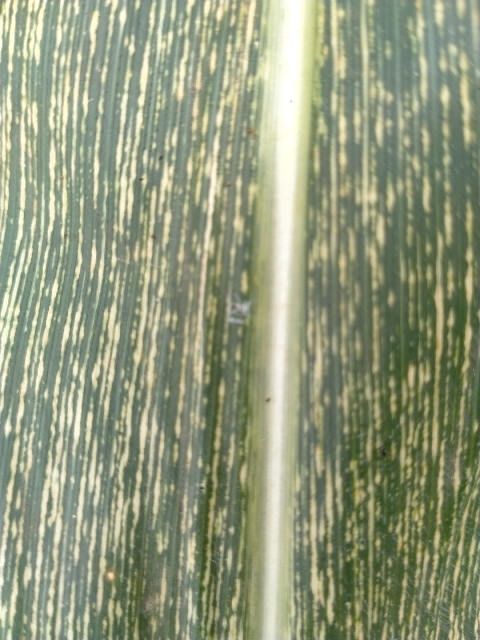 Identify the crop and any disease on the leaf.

maize, maize streak virus
